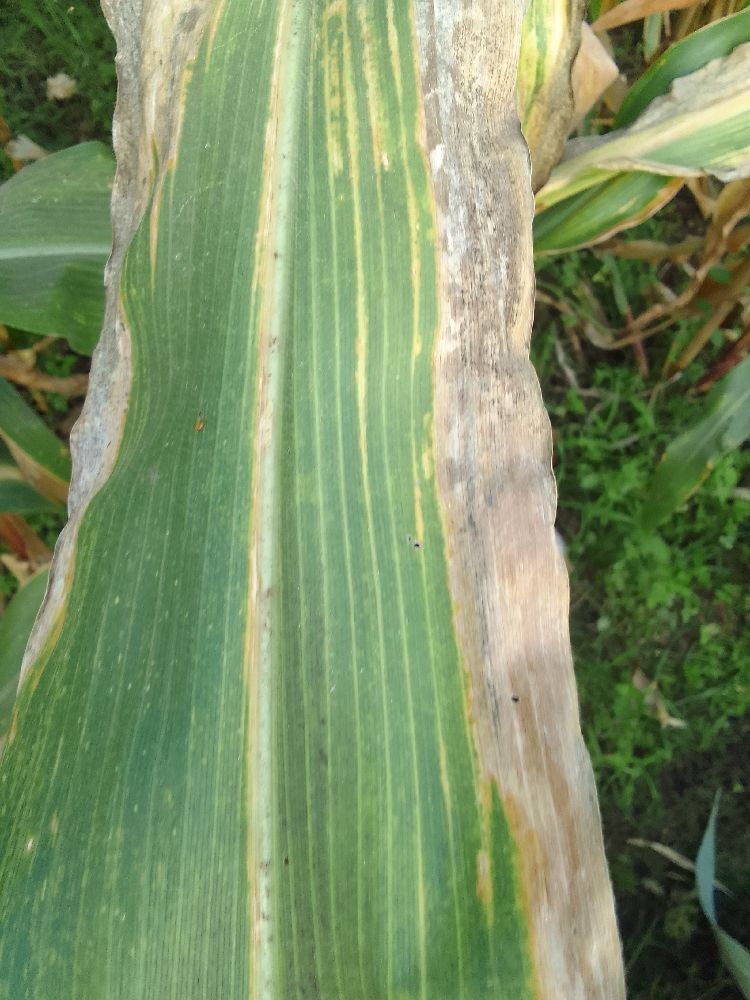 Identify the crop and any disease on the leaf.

maize, maize lethal necrosis
